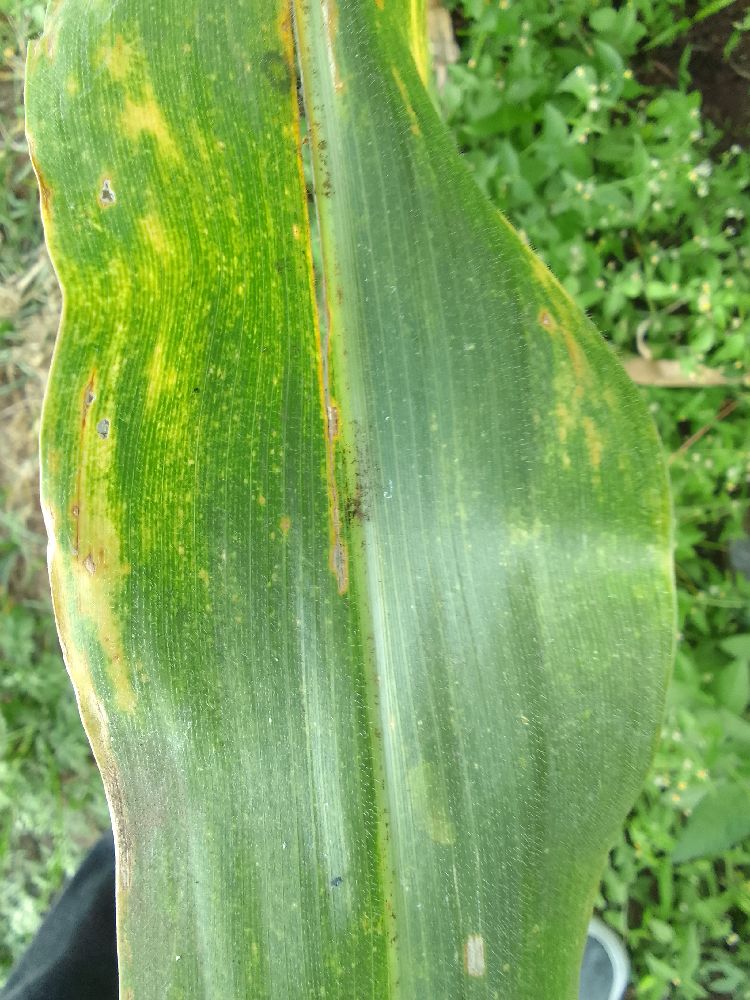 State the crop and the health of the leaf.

maize, maize lethal necrosis
